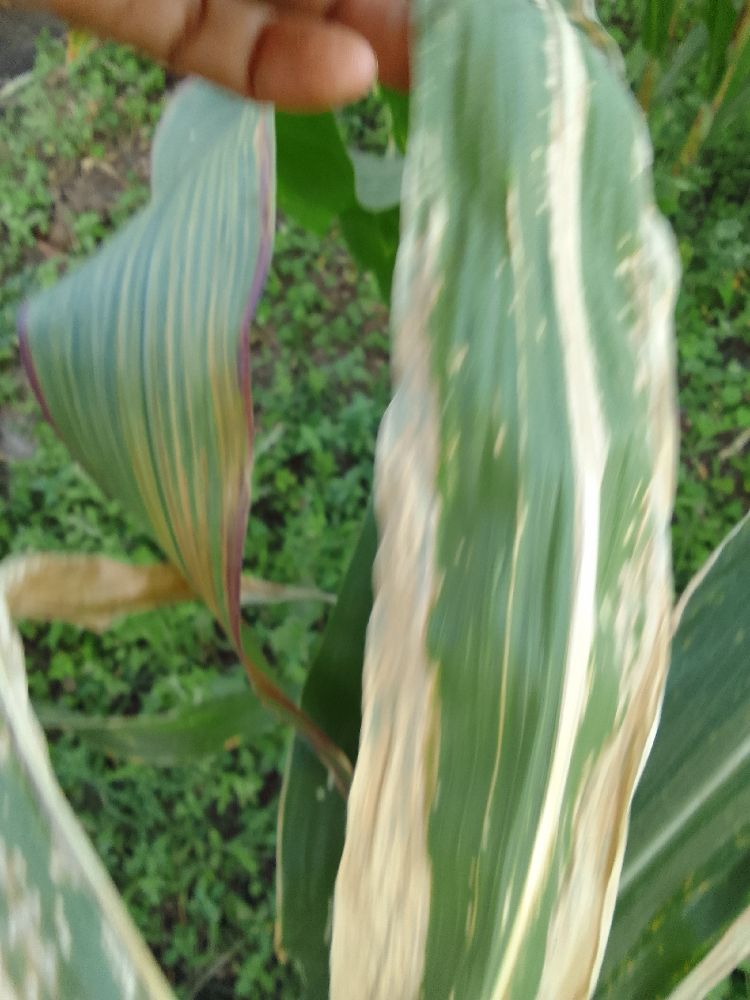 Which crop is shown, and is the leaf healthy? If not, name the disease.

maize, maize lethal necrosis
